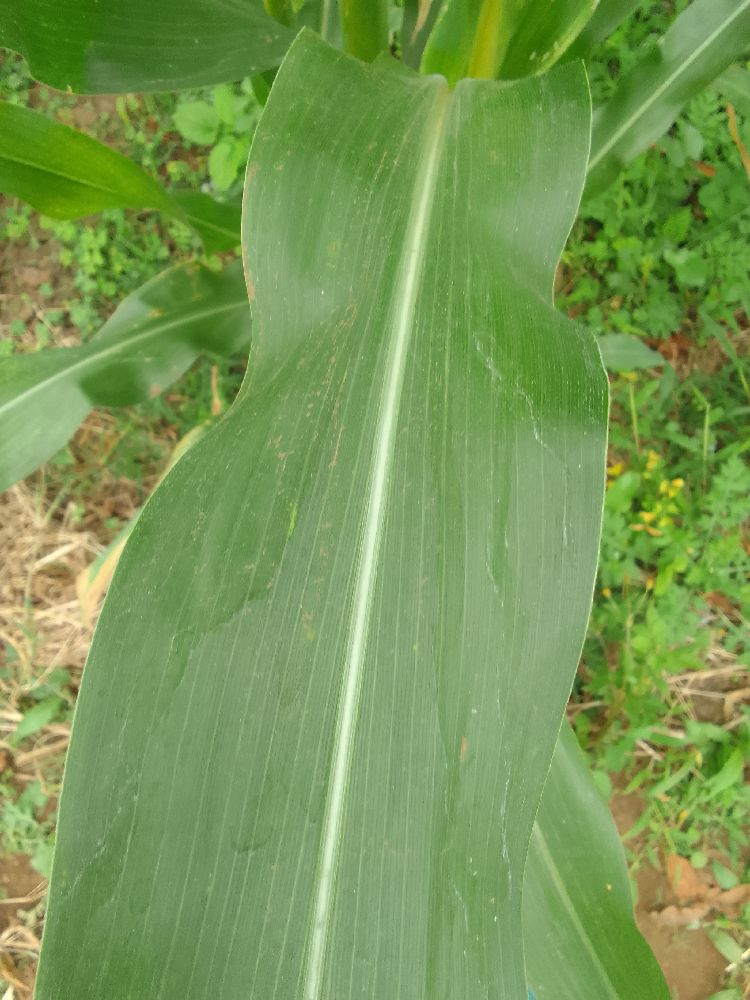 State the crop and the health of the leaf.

maize, healthy
